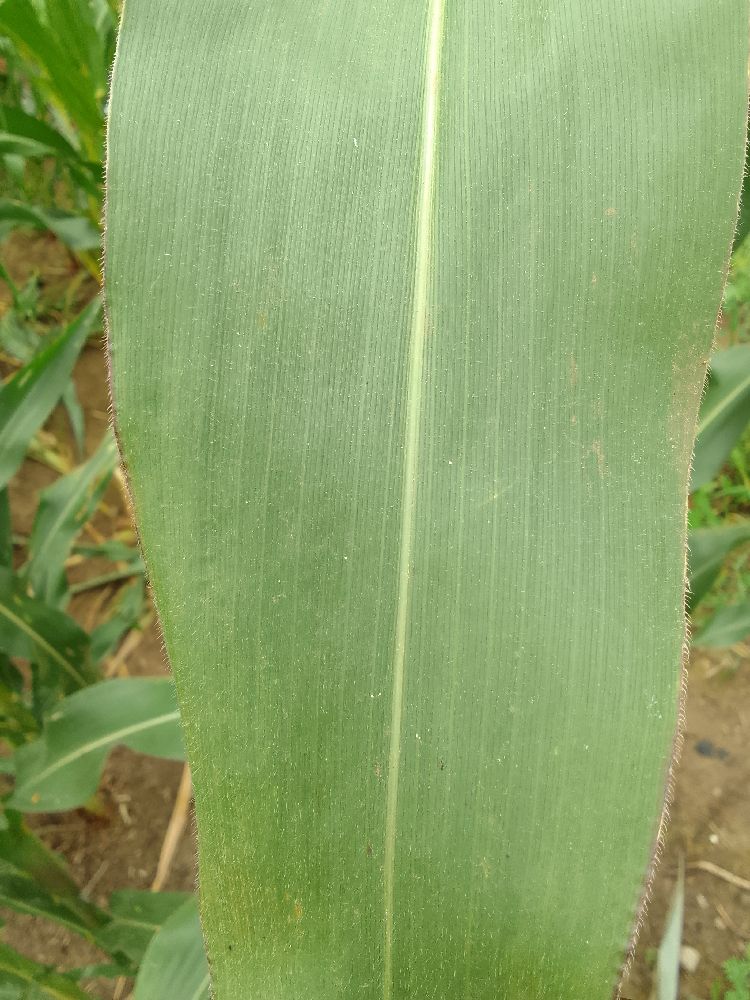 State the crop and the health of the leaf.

maize, healthy
